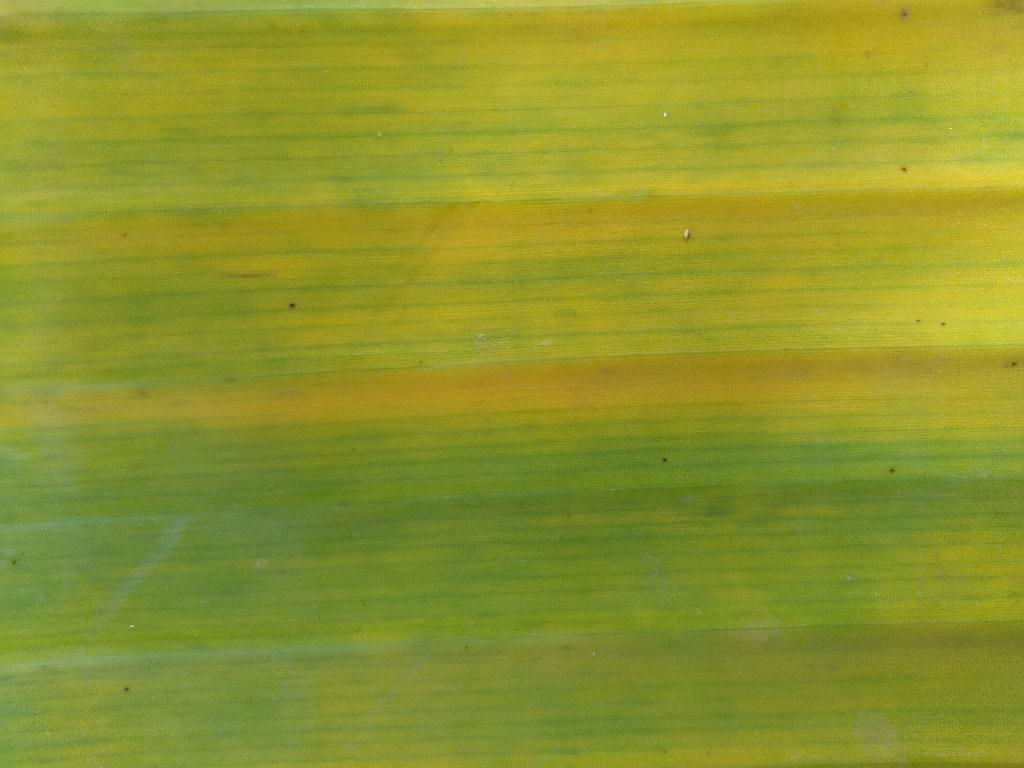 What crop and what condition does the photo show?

banana, fusarium wilt race 1
